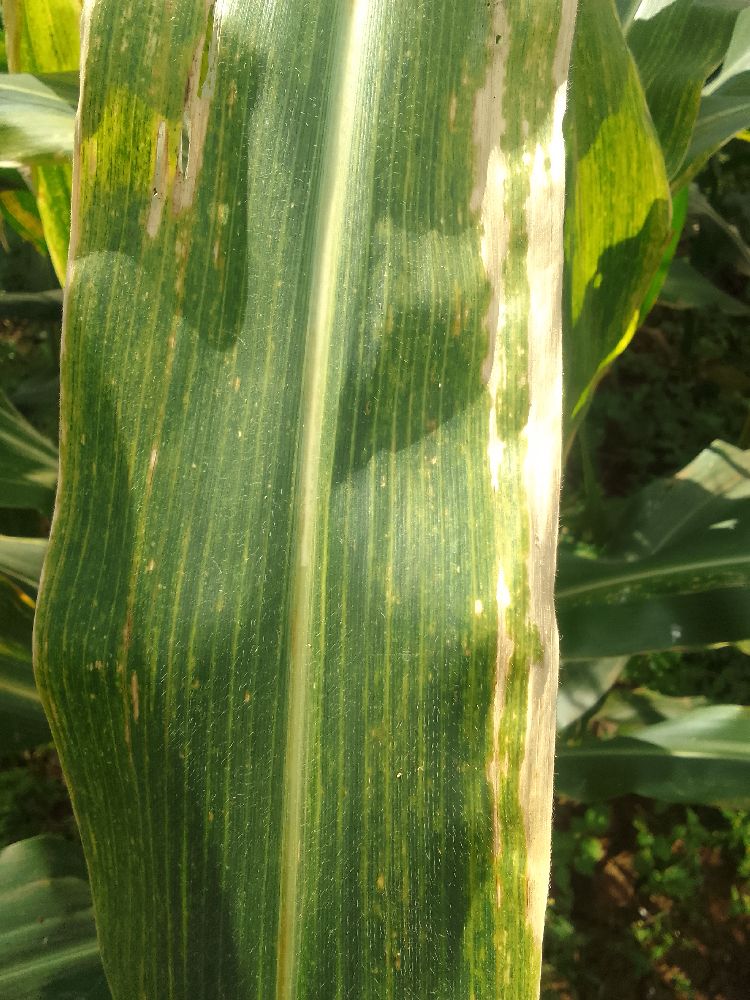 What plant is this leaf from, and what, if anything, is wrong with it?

maize, maize lethal necrosis
